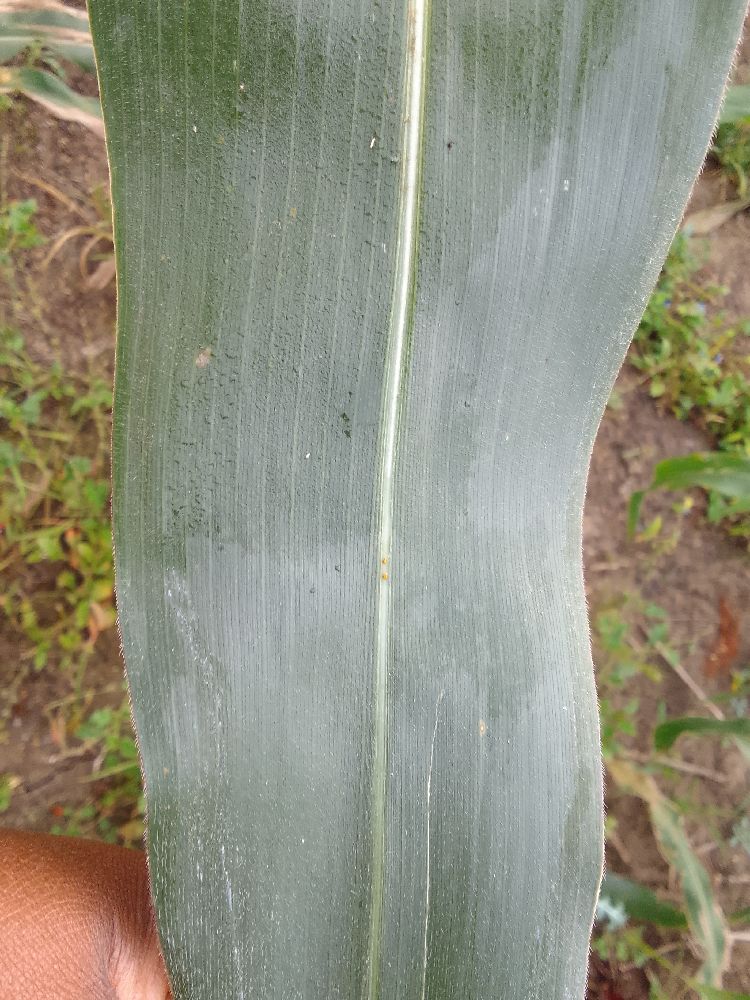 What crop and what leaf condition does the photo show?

maize, healthy
